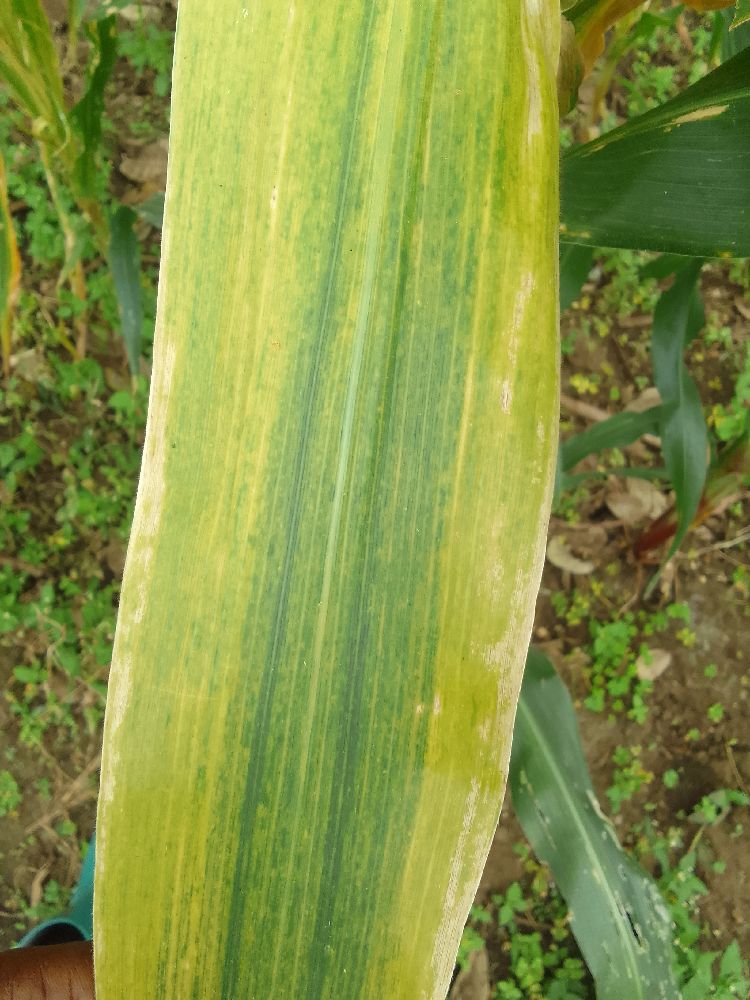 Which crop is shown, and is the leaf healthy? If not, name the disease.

maize, maize lethal necrosis
